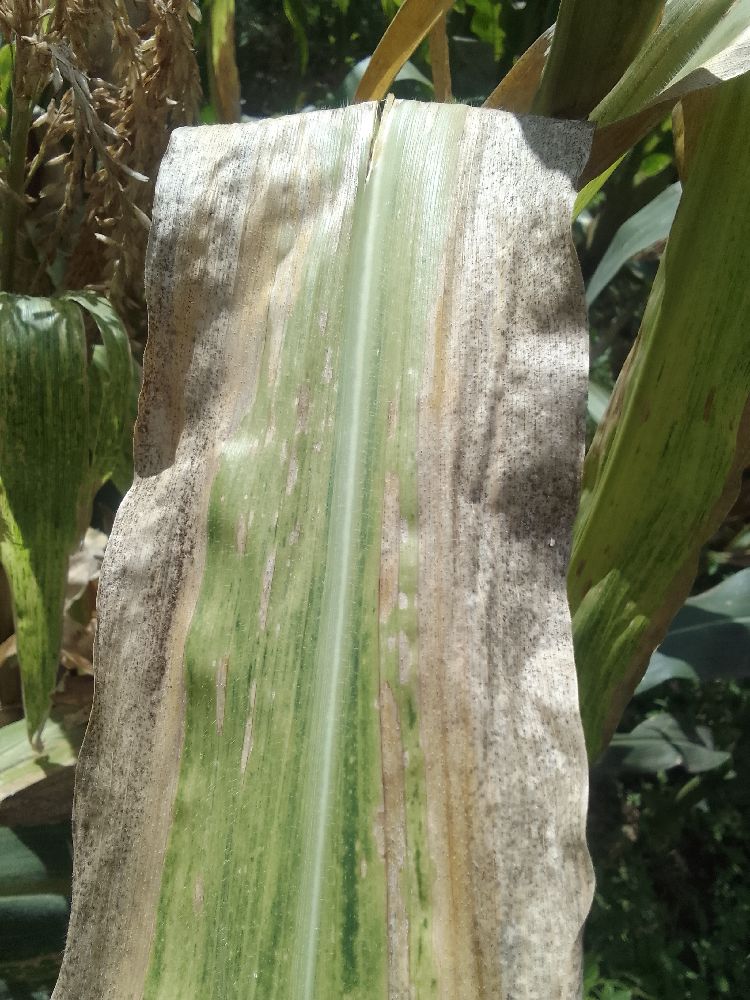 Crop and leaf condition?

maize, maize lethal necrosis
